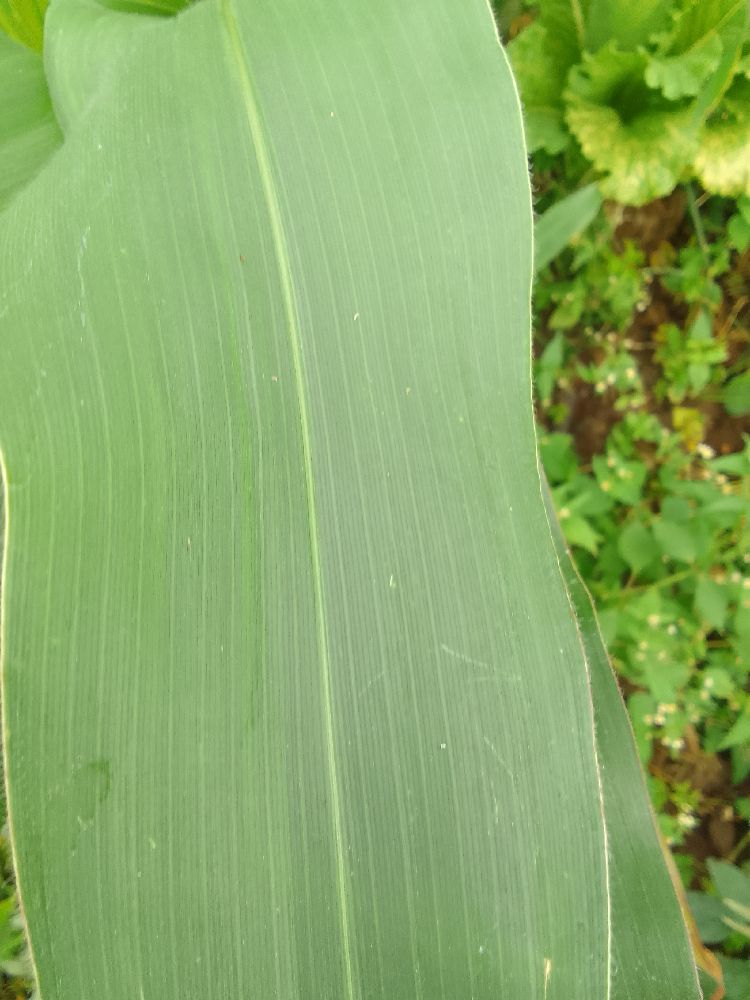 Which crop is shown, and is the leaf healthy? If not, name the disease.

maize, healthy
